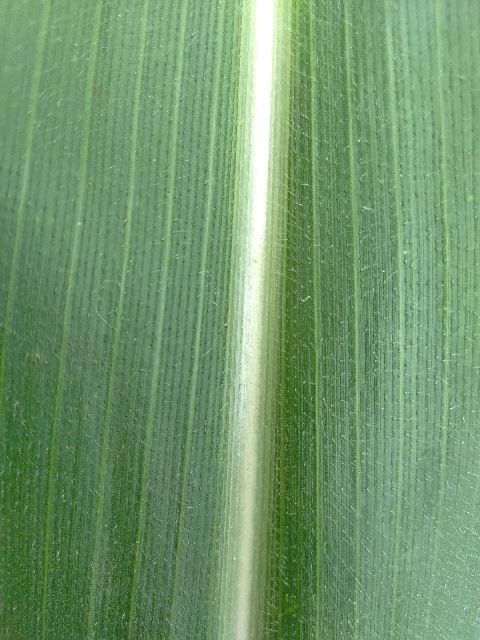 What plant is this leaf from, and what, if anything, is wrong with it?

maize, healthy
